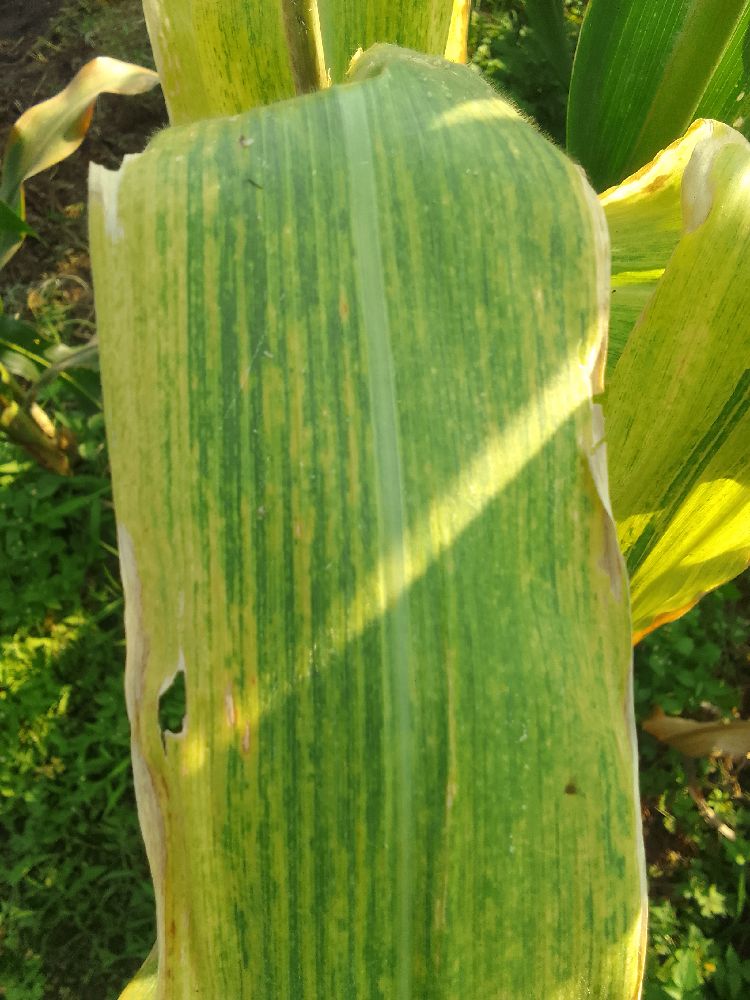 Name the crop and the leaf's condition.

maize, maize lethal necrosis
